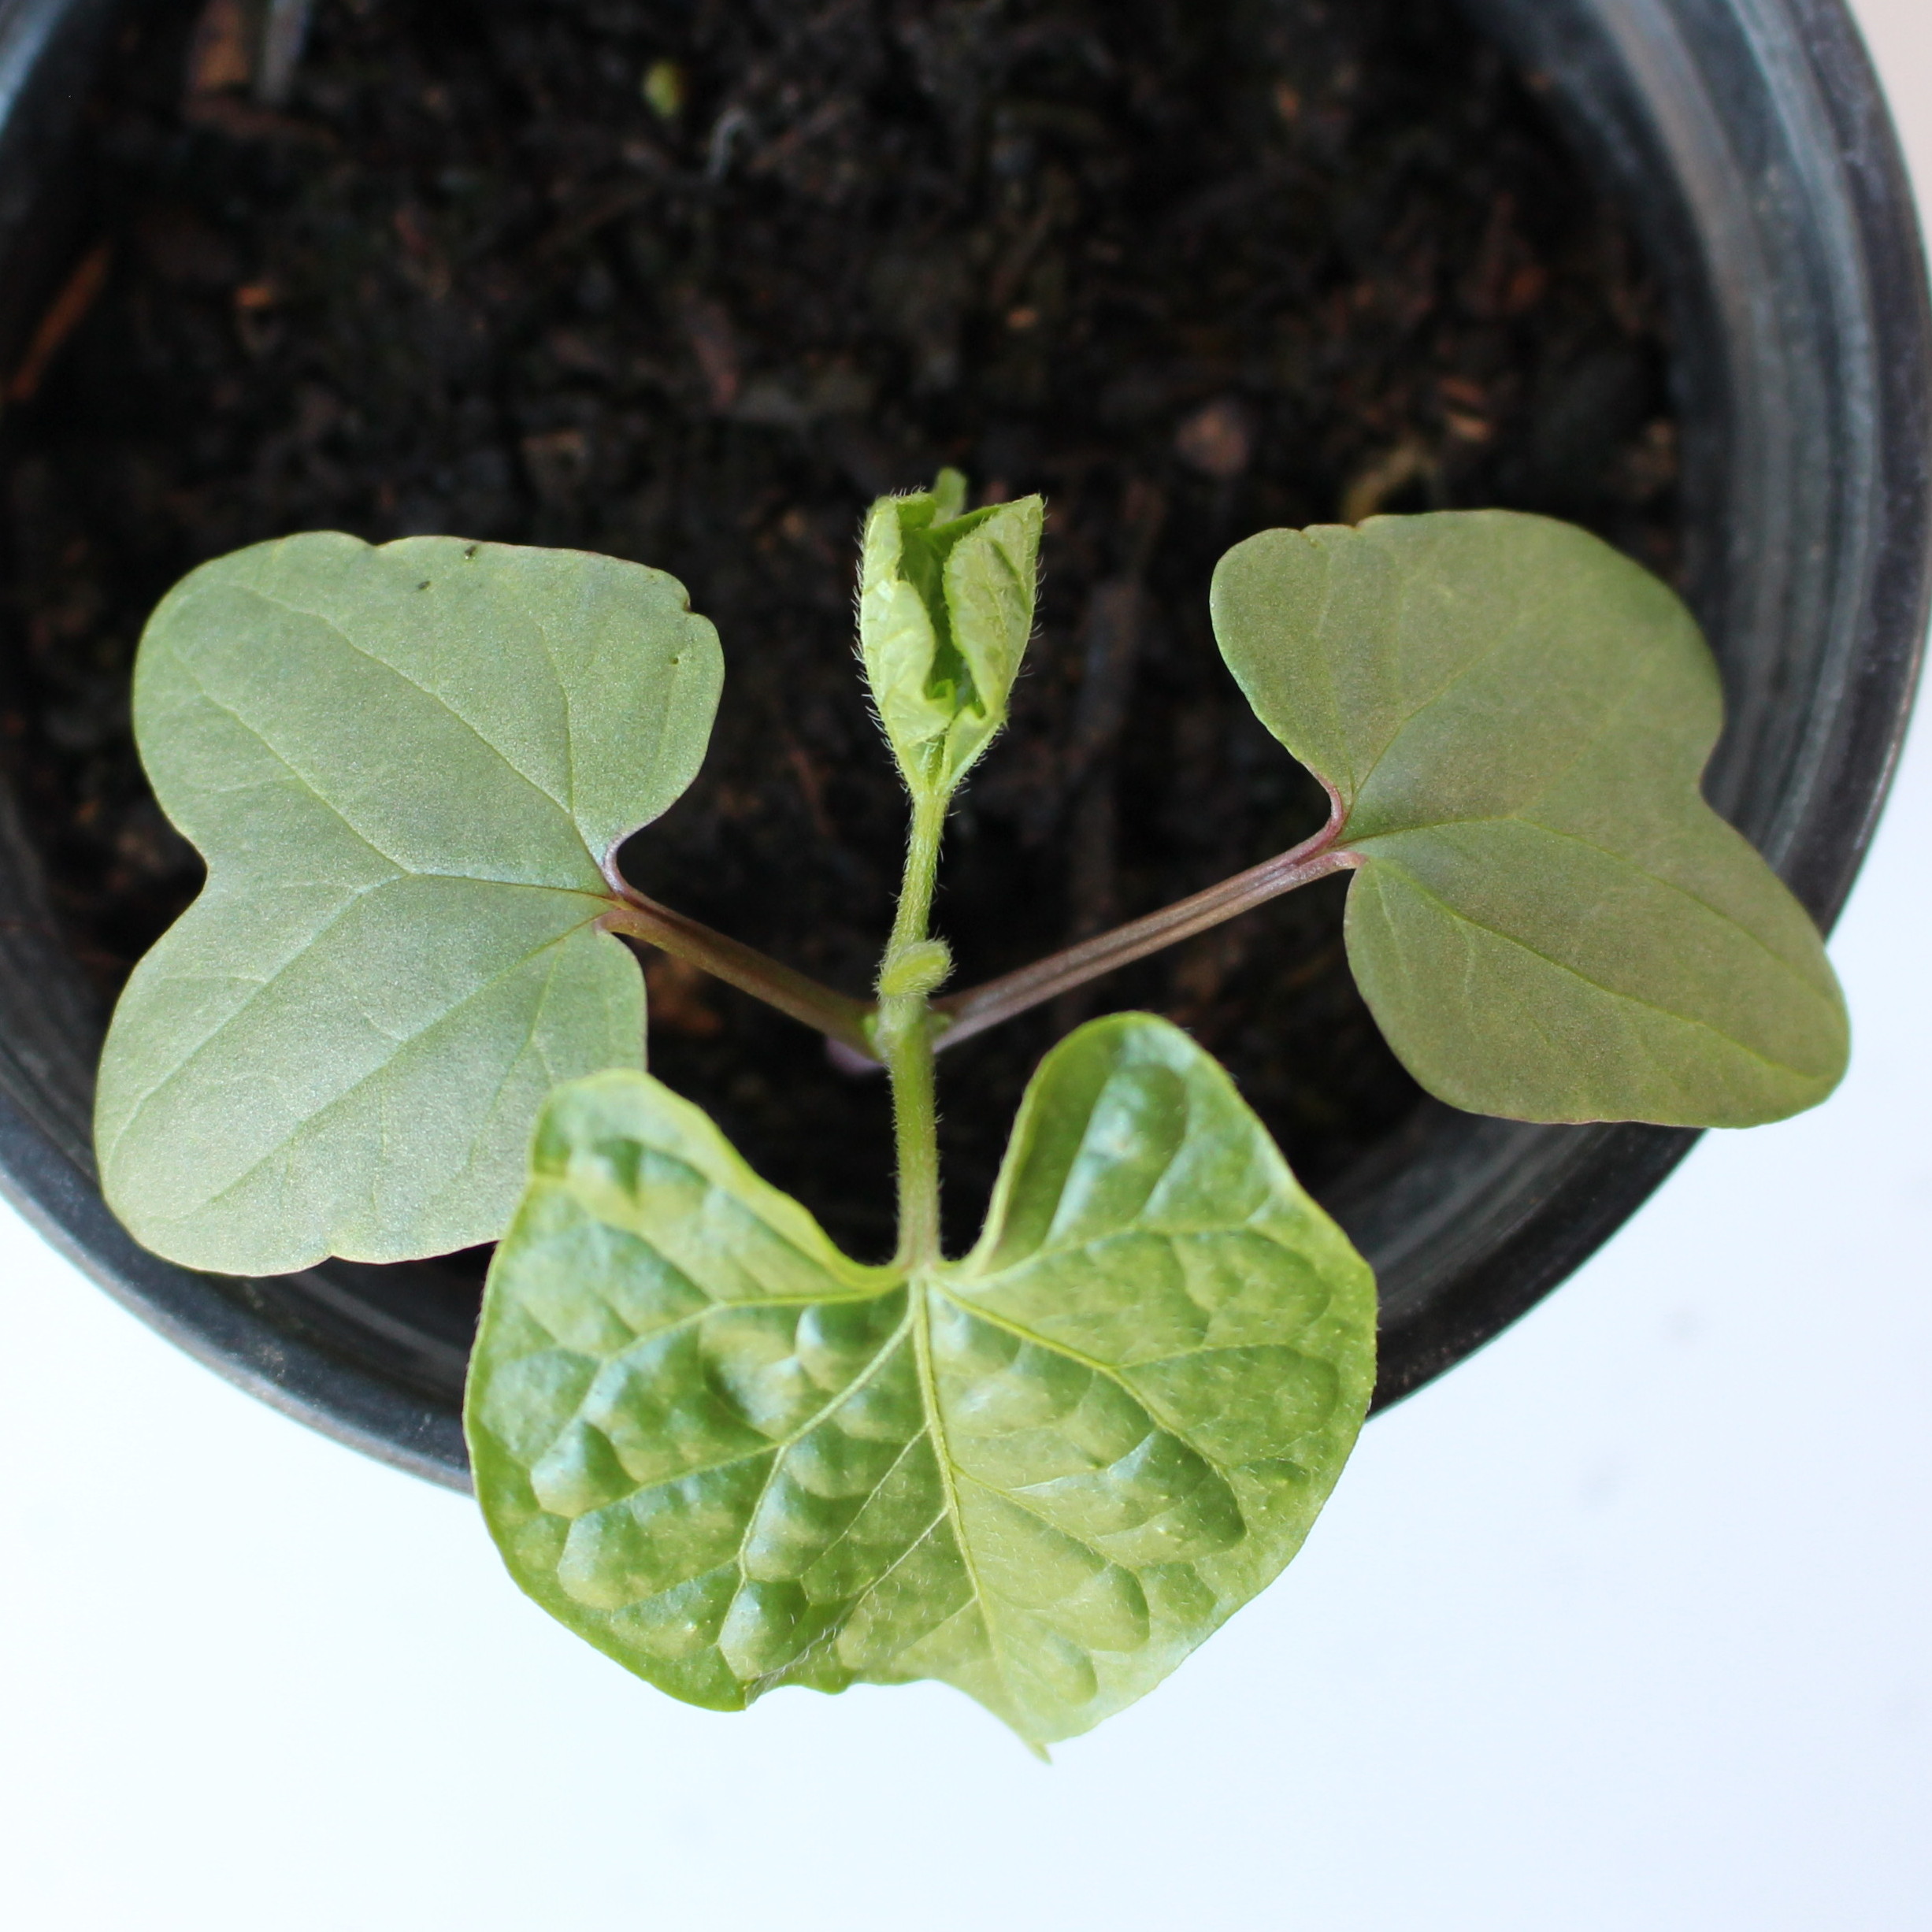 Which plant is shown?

Convolvulus arvensis
